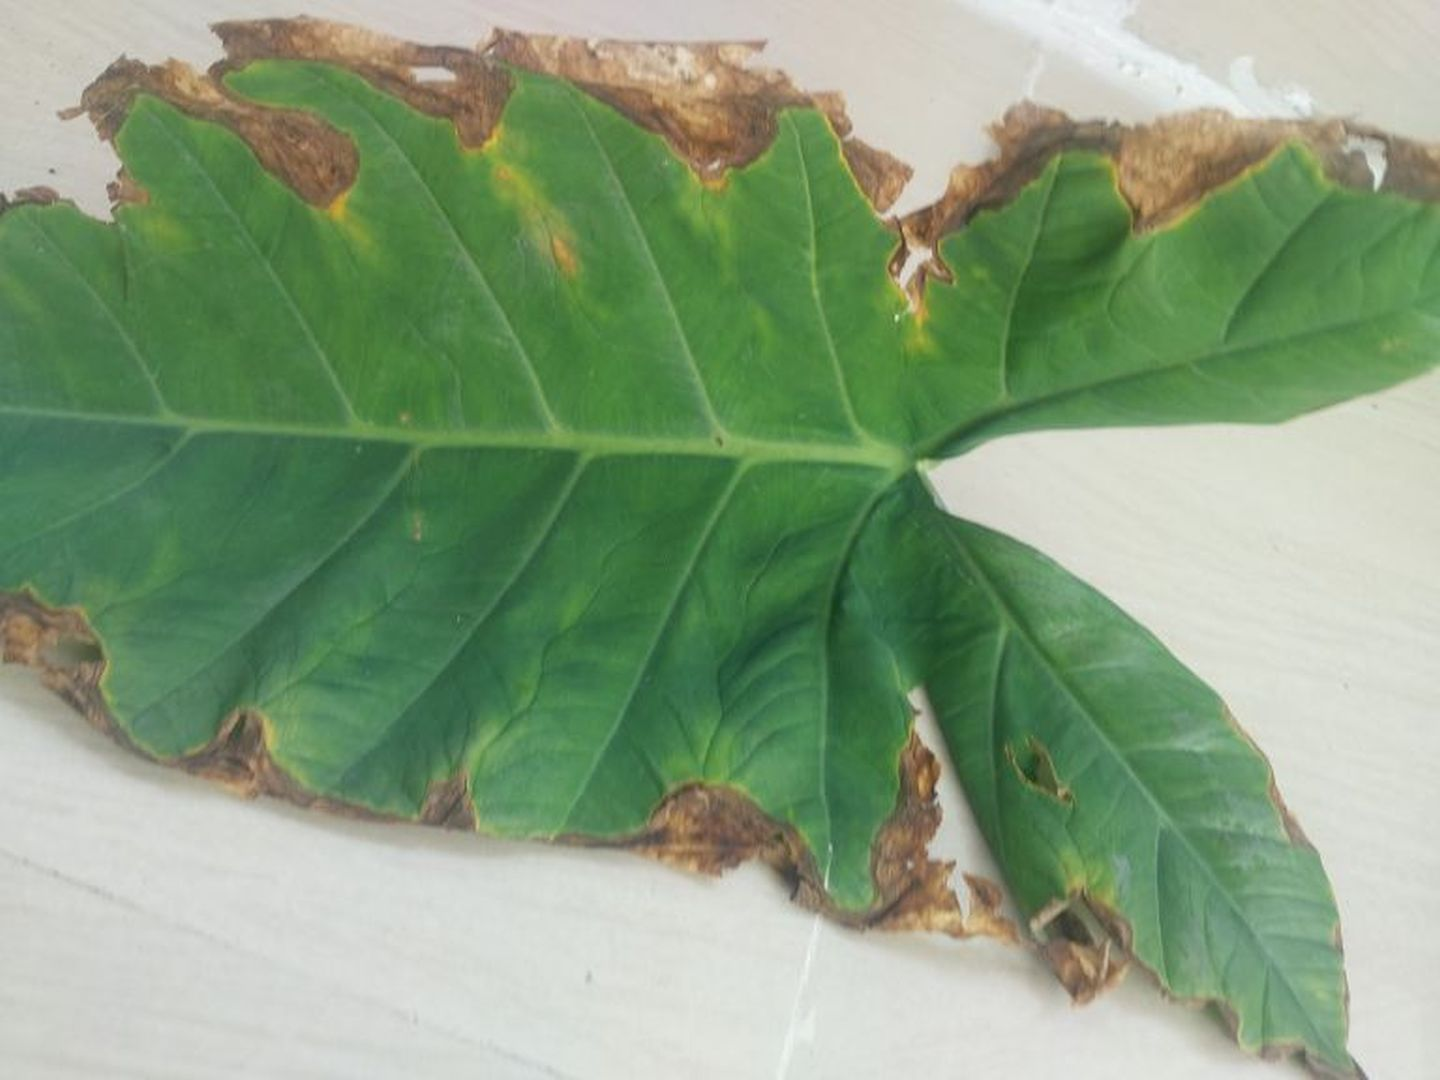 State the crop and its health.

taro, leaf blight
